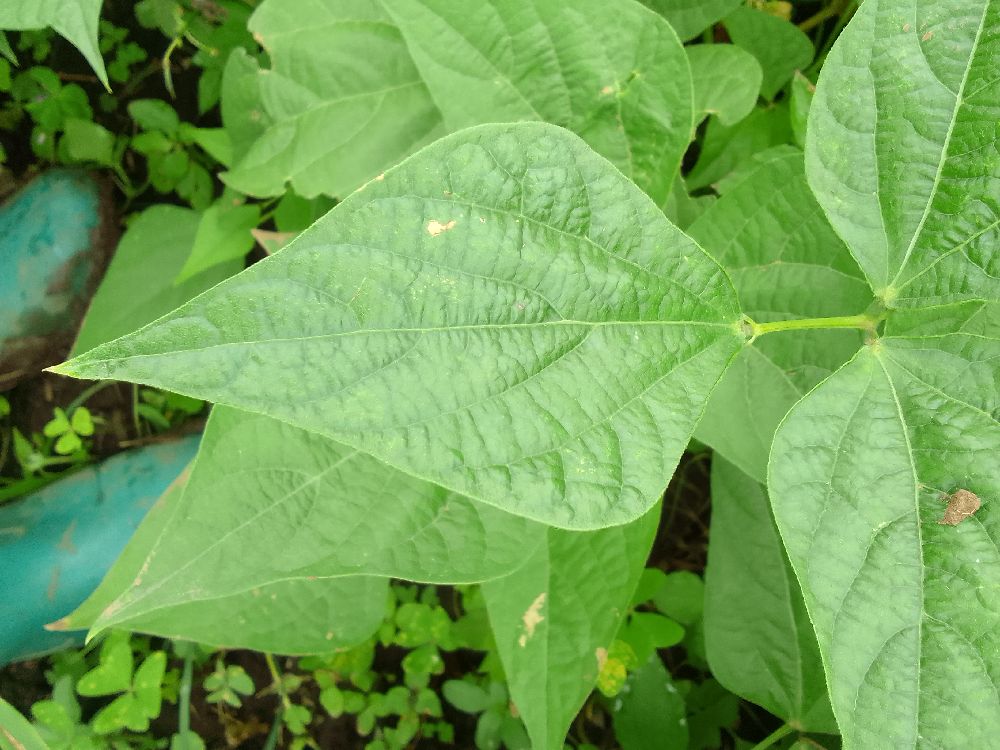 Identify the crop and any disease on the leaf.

common bean, healthy
